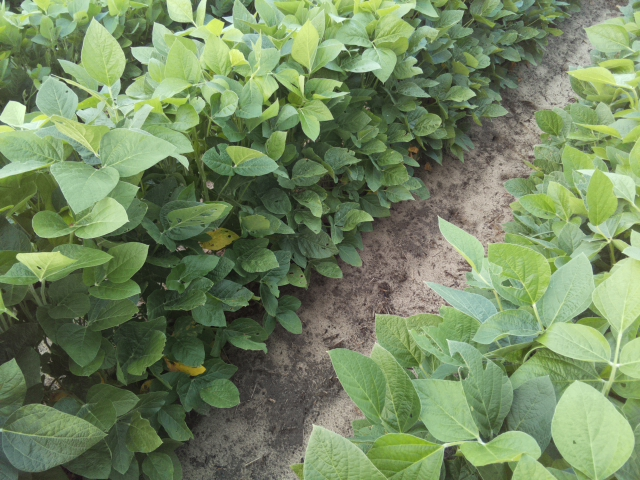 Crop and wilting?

soybean, leaves with no wilting
